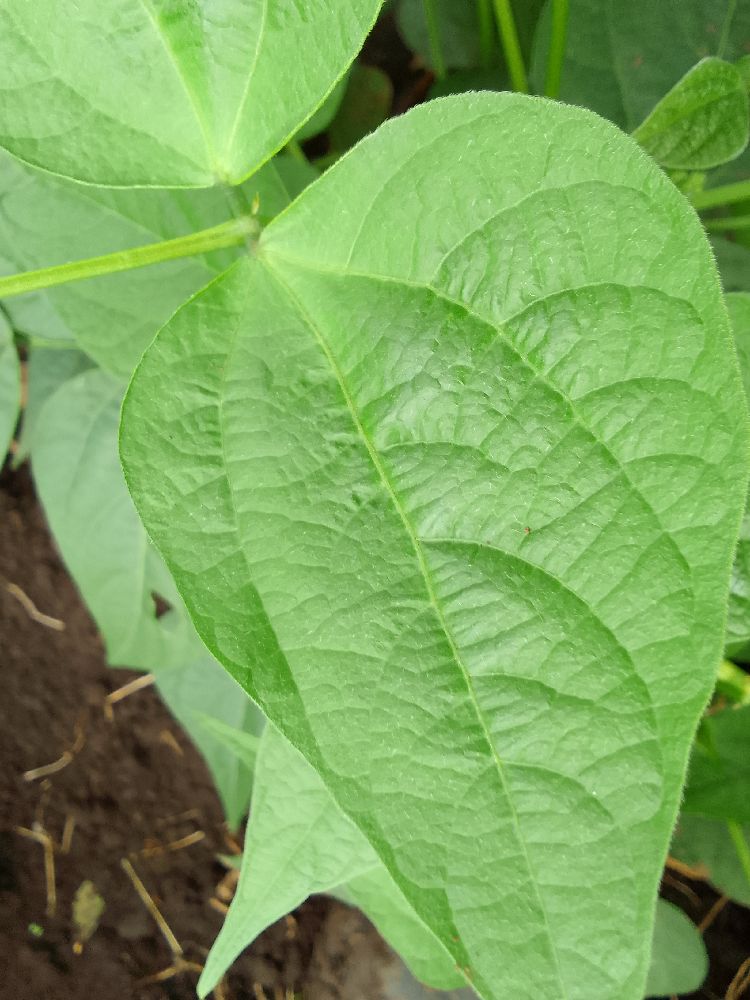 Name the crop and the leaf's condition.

common bean, healthy
